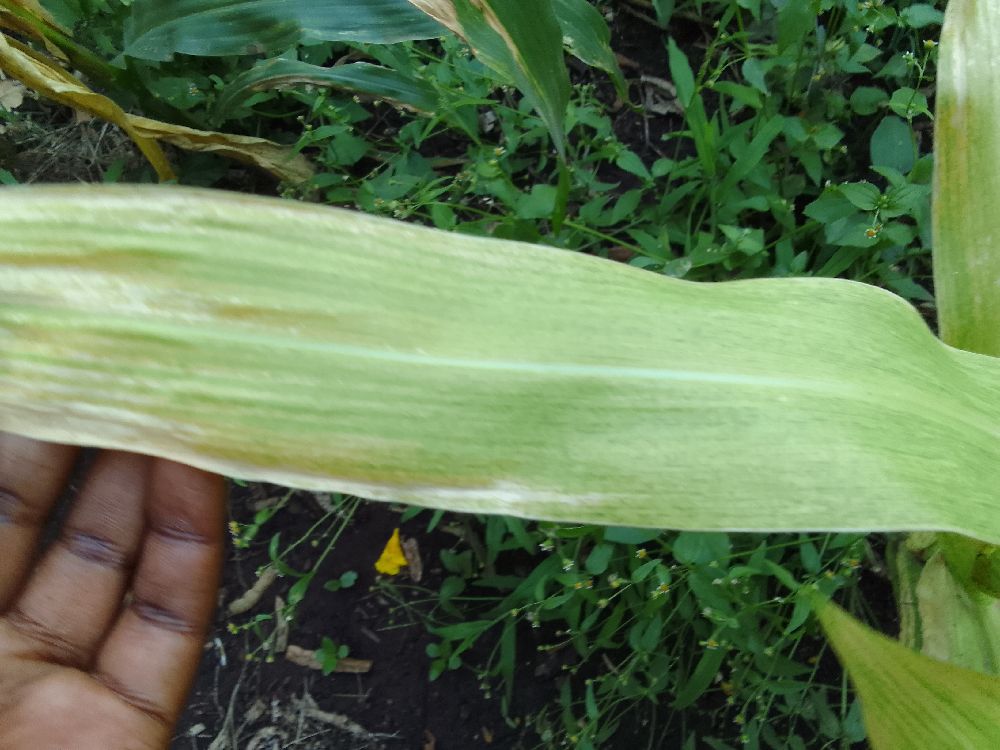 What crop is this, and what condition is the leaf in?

maize, maize lethal necrosis
